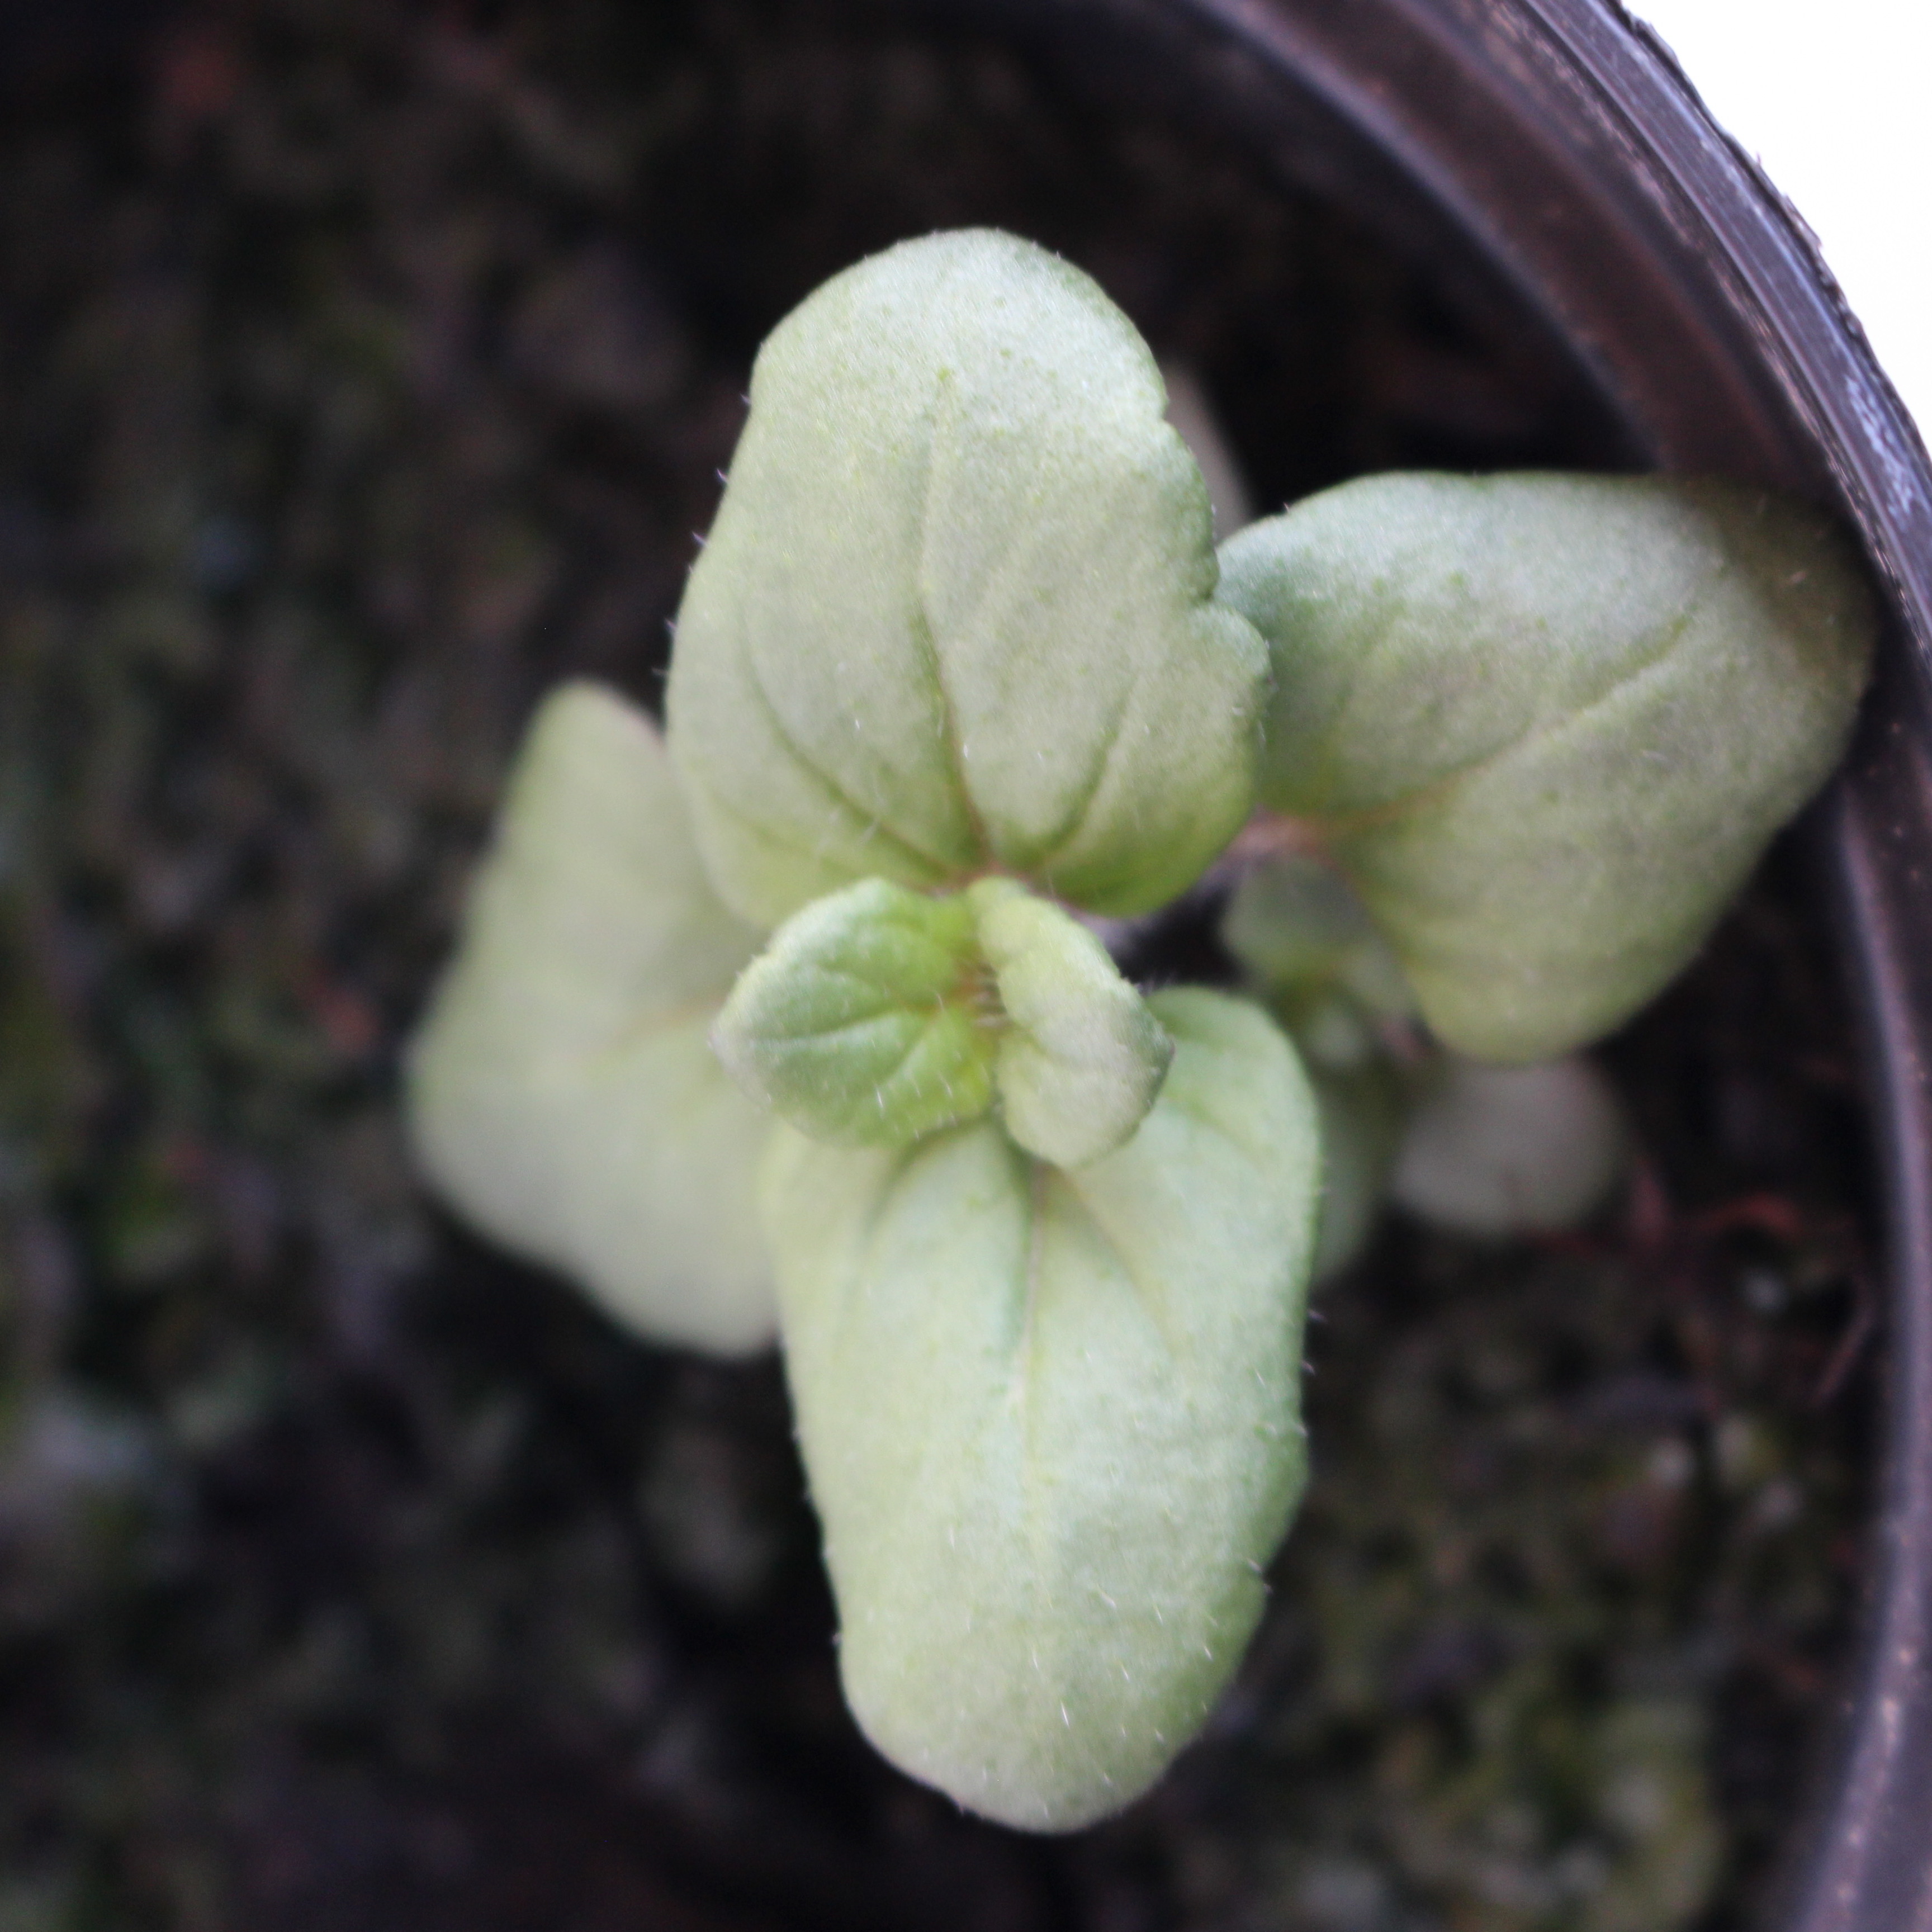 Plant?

Veronica persica
